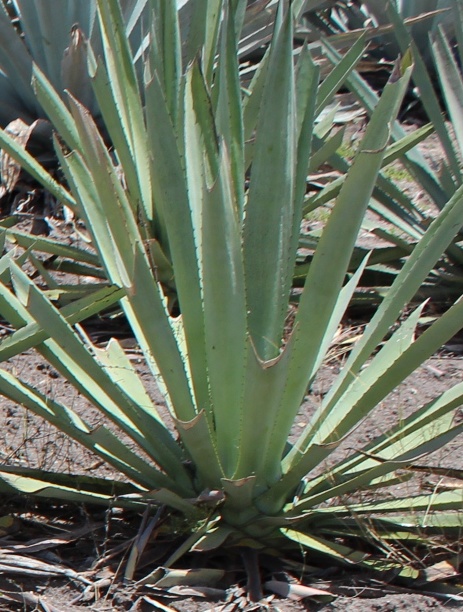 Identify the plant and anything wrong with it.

agave, yellow
